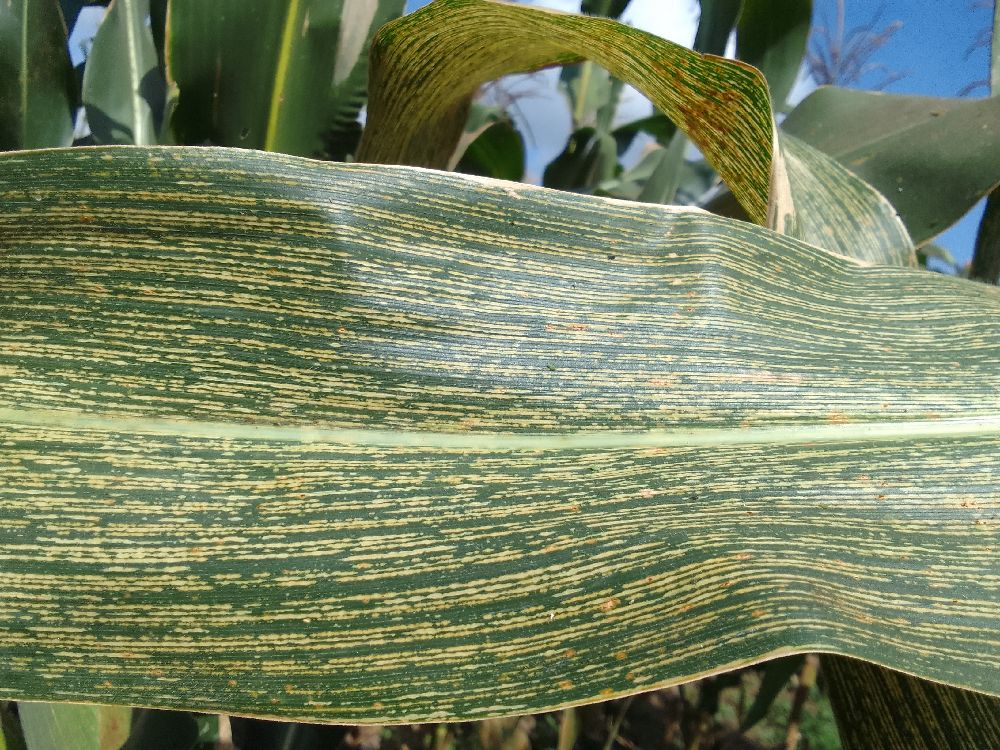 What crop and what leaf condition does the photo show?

maize, maize streak virus
